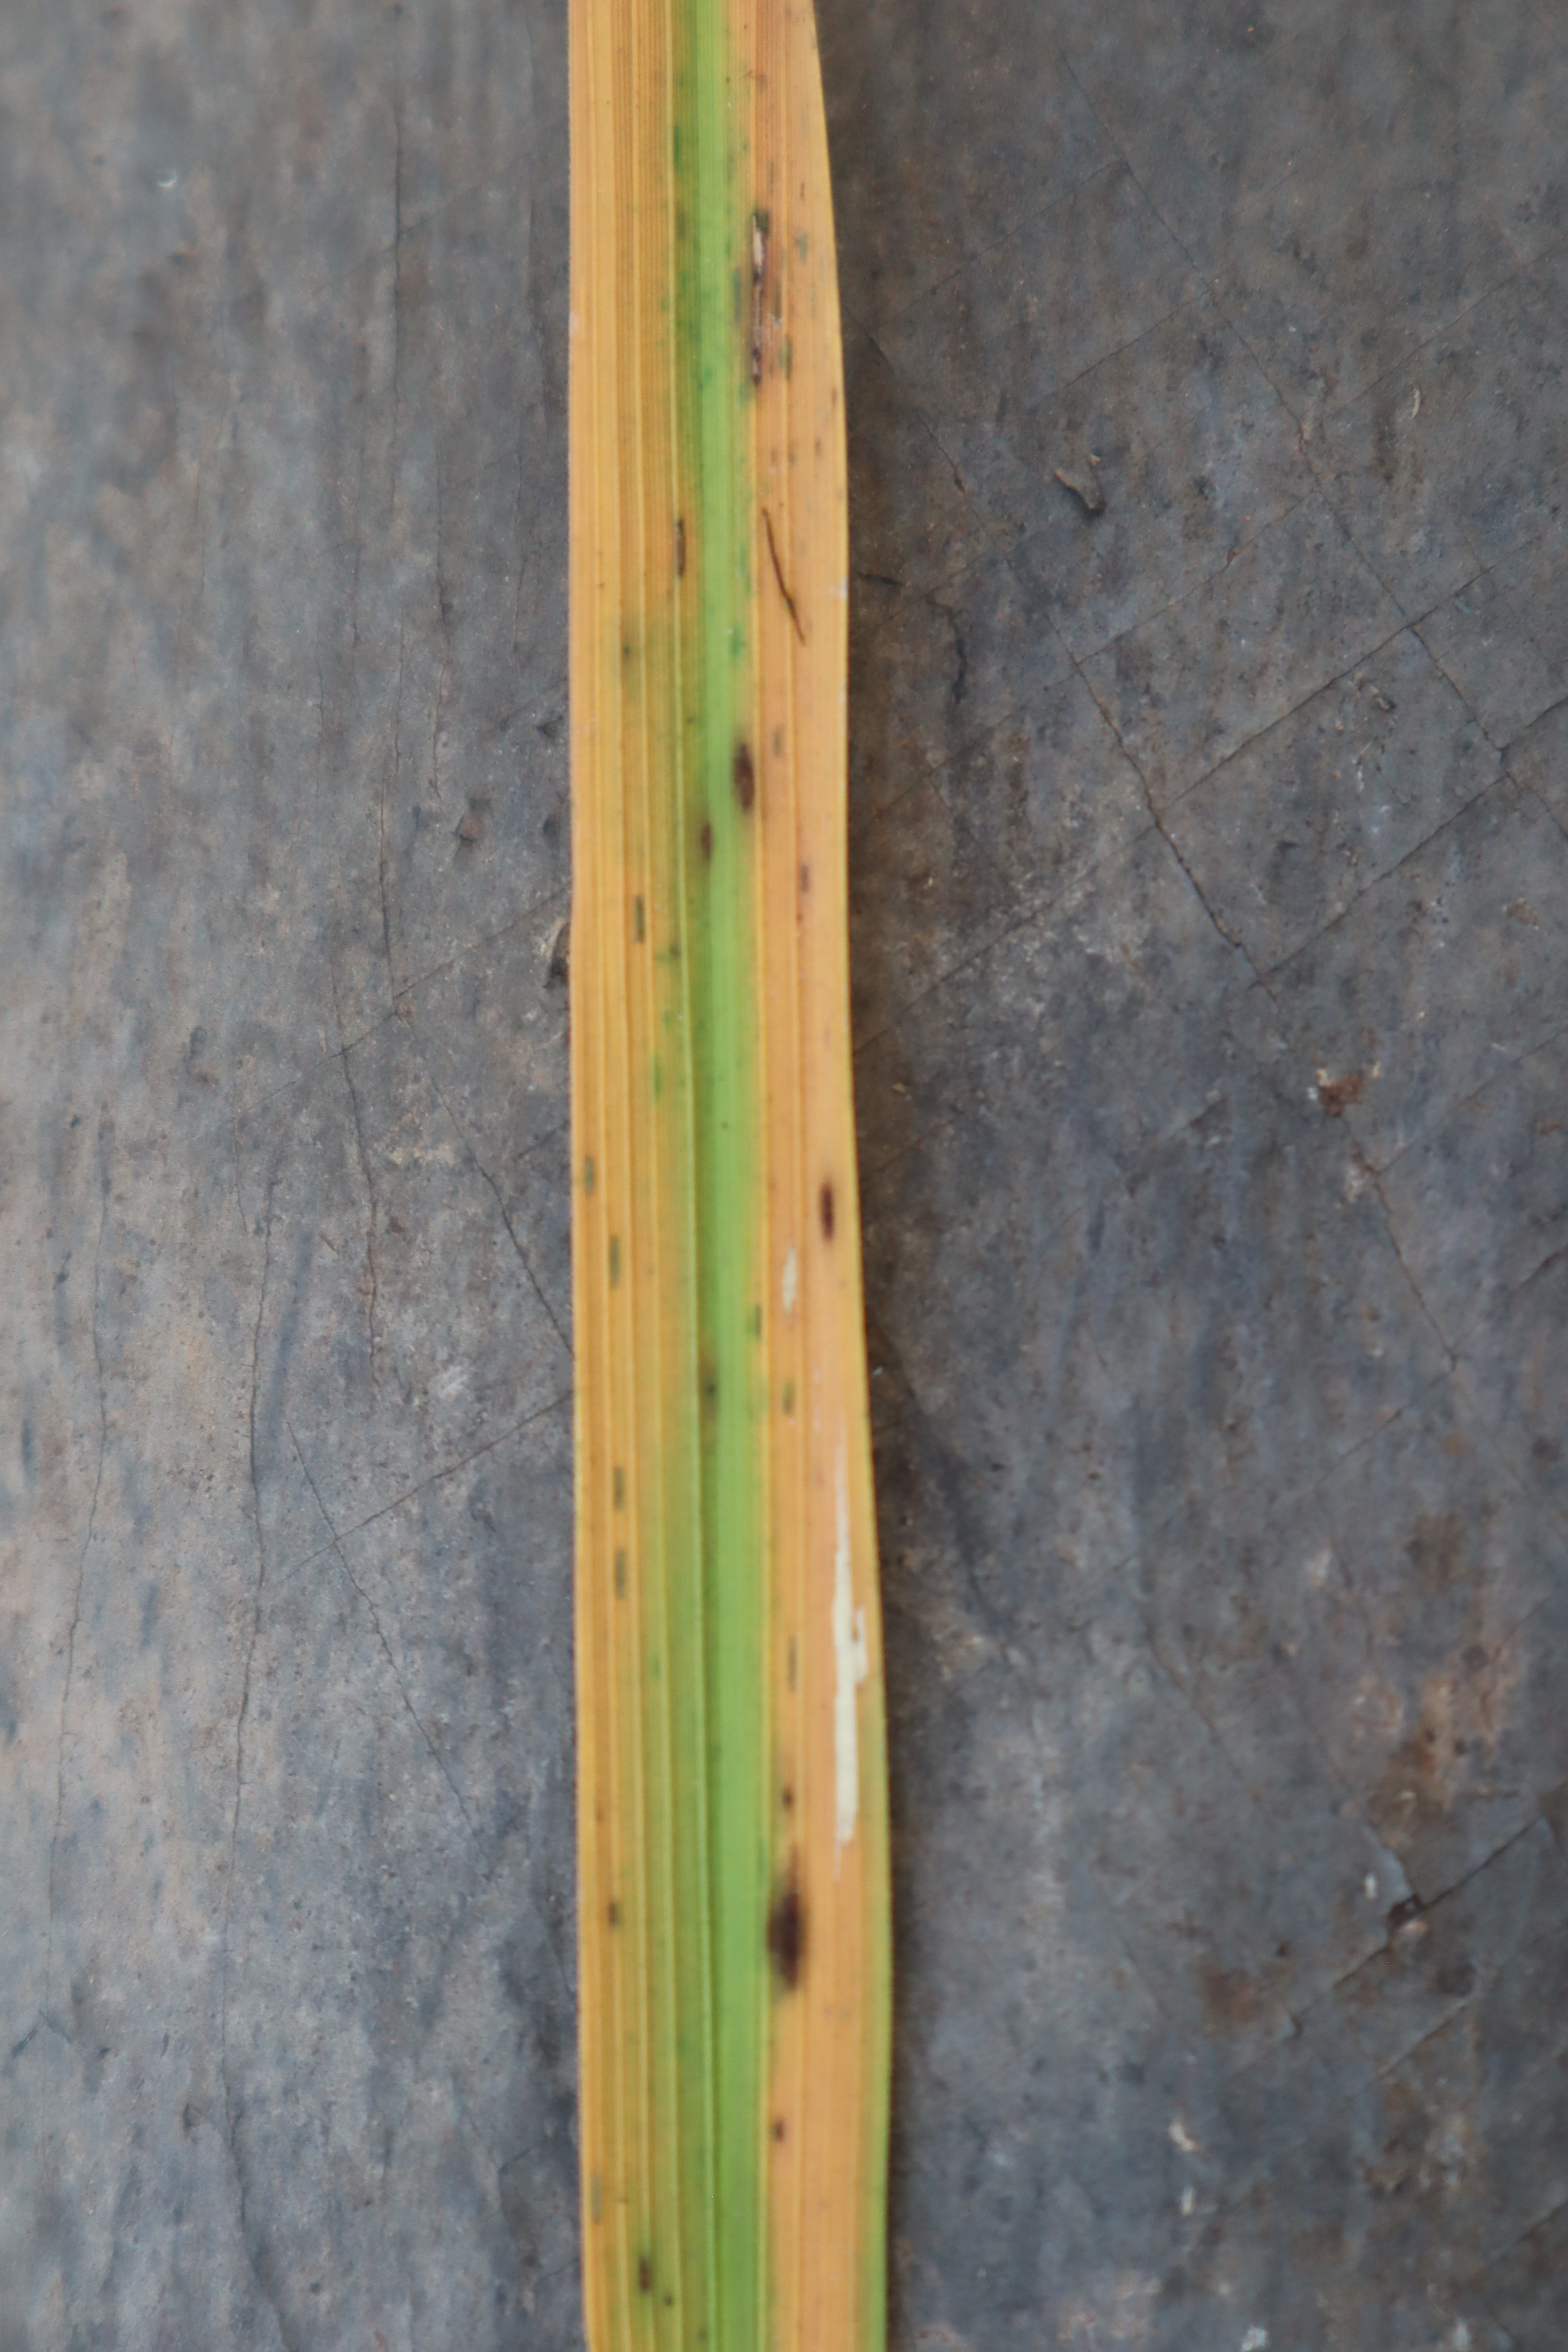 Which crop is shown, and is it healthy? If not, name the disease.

rice, tungro virus disease
